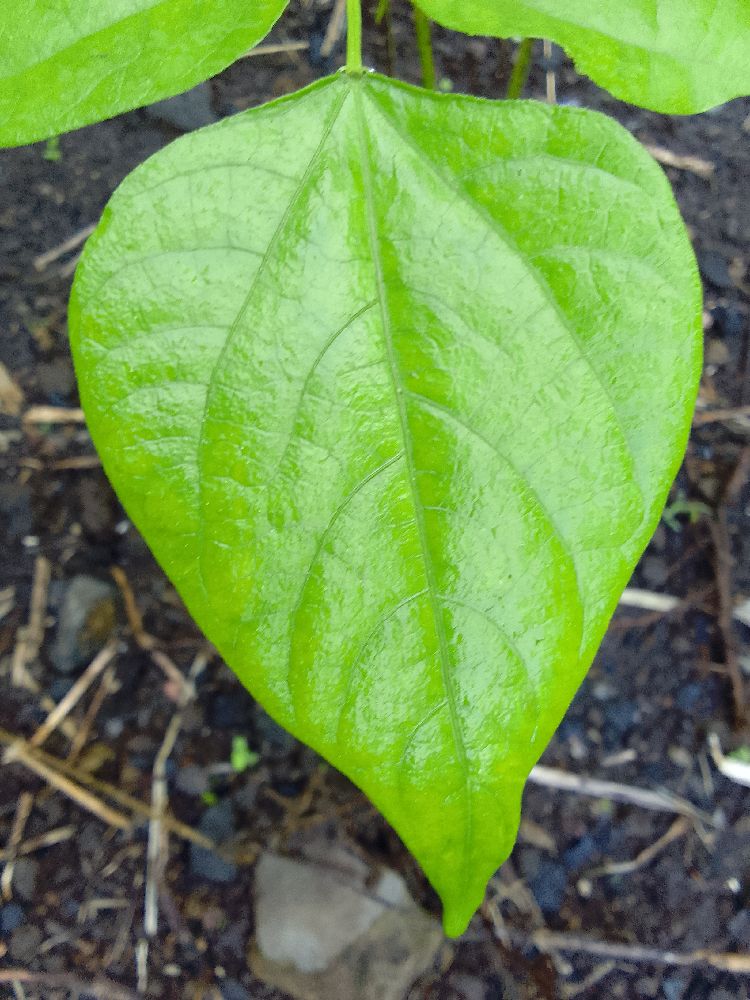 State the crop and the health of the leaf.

common bean, healthy
